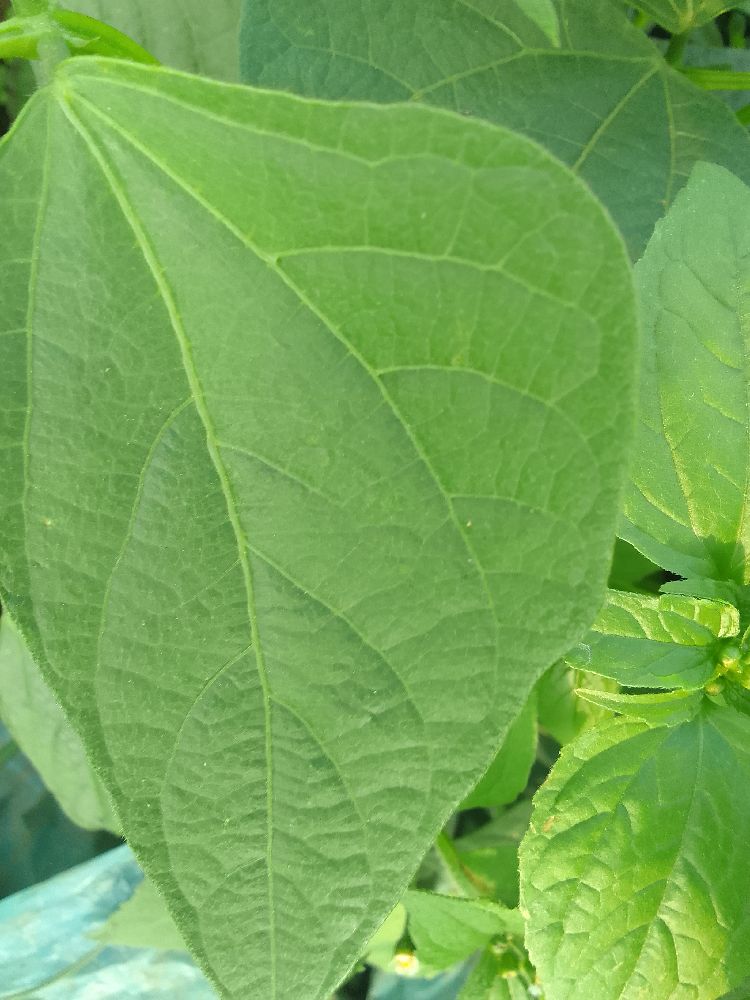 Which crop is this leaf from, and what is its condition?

common bean, healthy
